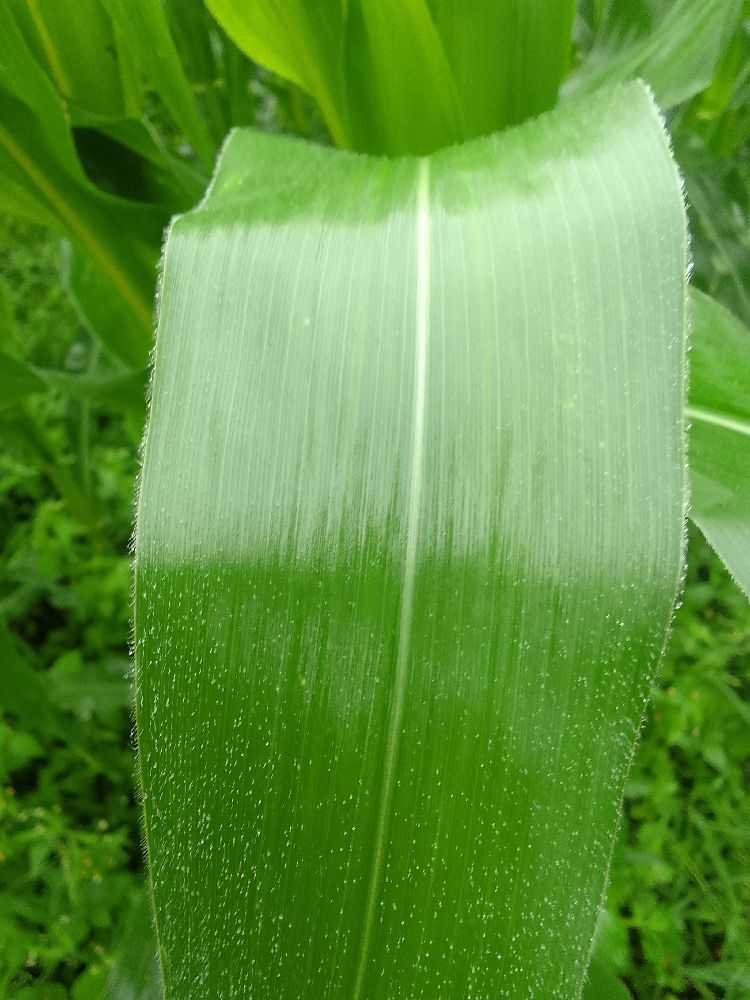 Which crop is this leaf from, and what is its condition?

maize, healthy
